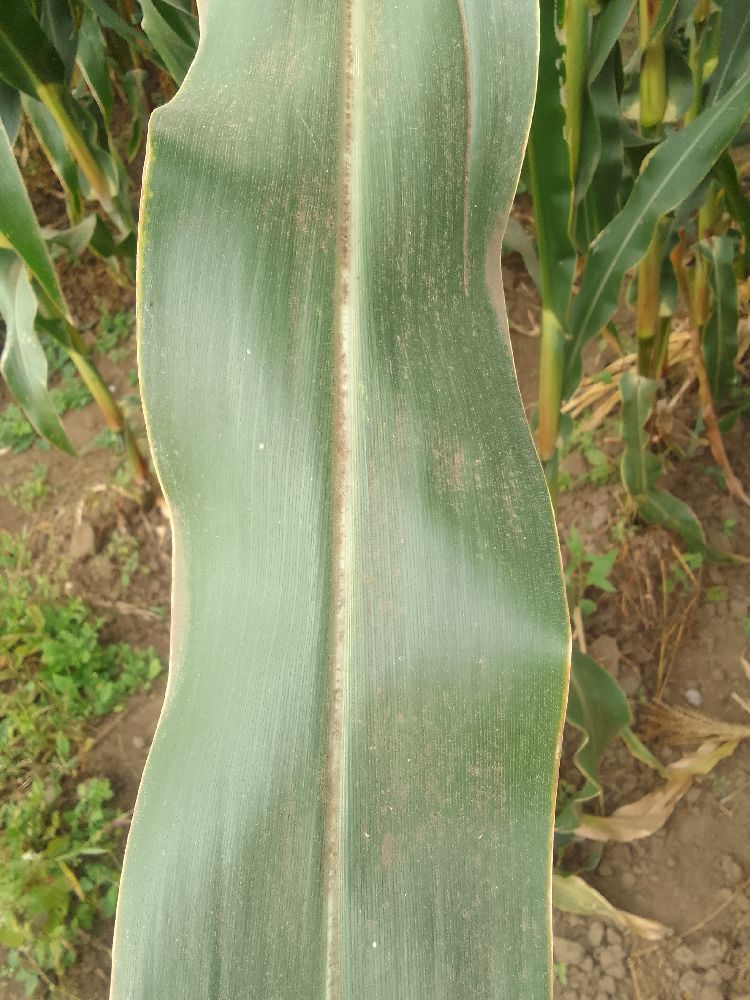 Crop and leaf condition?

maize, healthy
